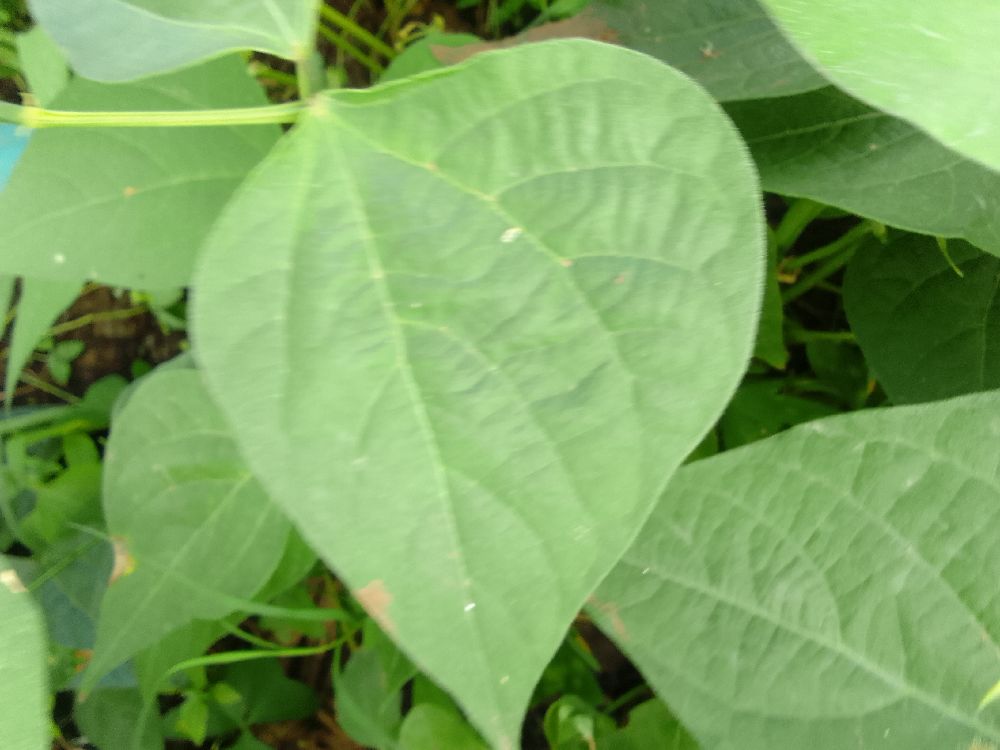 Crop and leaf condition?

common bean, healthy
